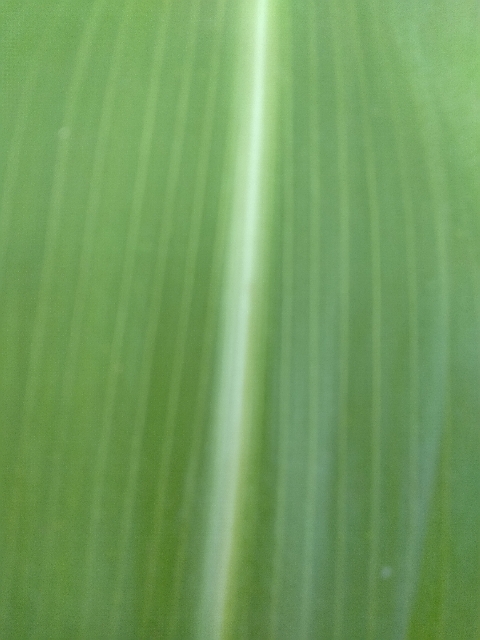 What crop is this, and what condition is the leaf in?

maize, healthy
